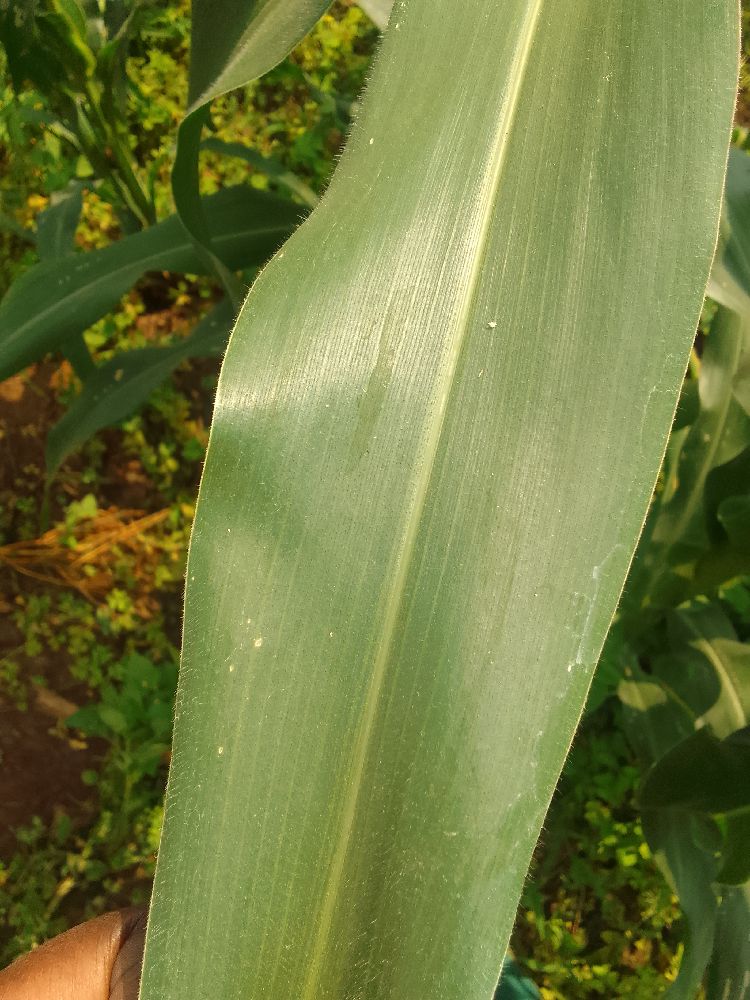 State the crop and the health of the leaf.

maize, healthy
